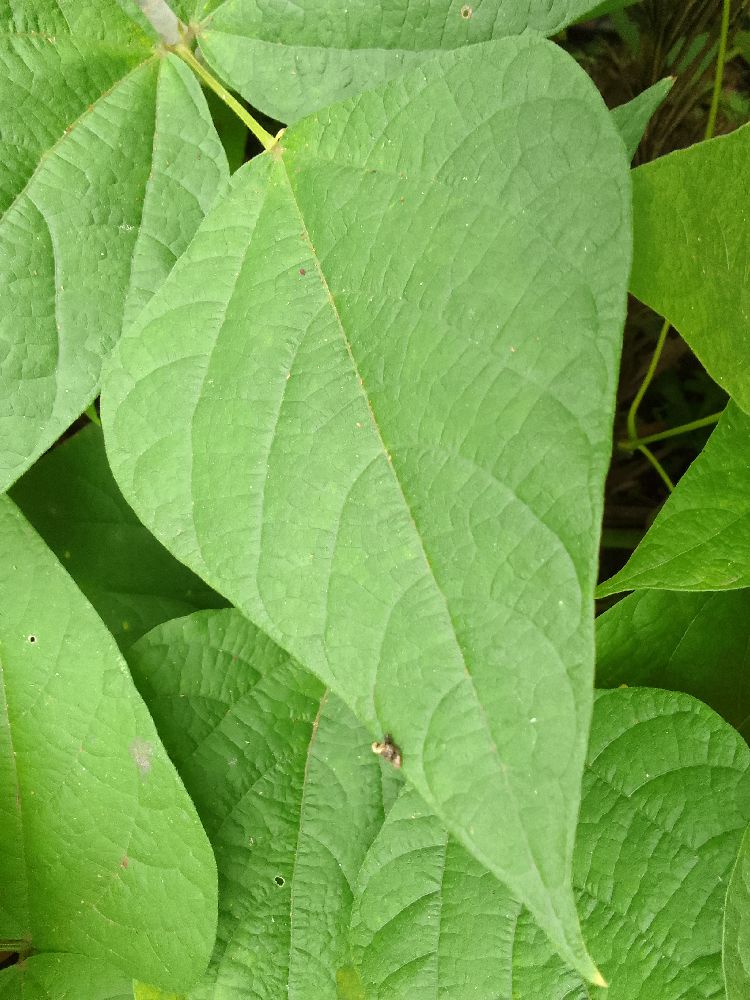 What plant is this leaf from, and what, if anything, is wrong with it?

common bean, healthy
